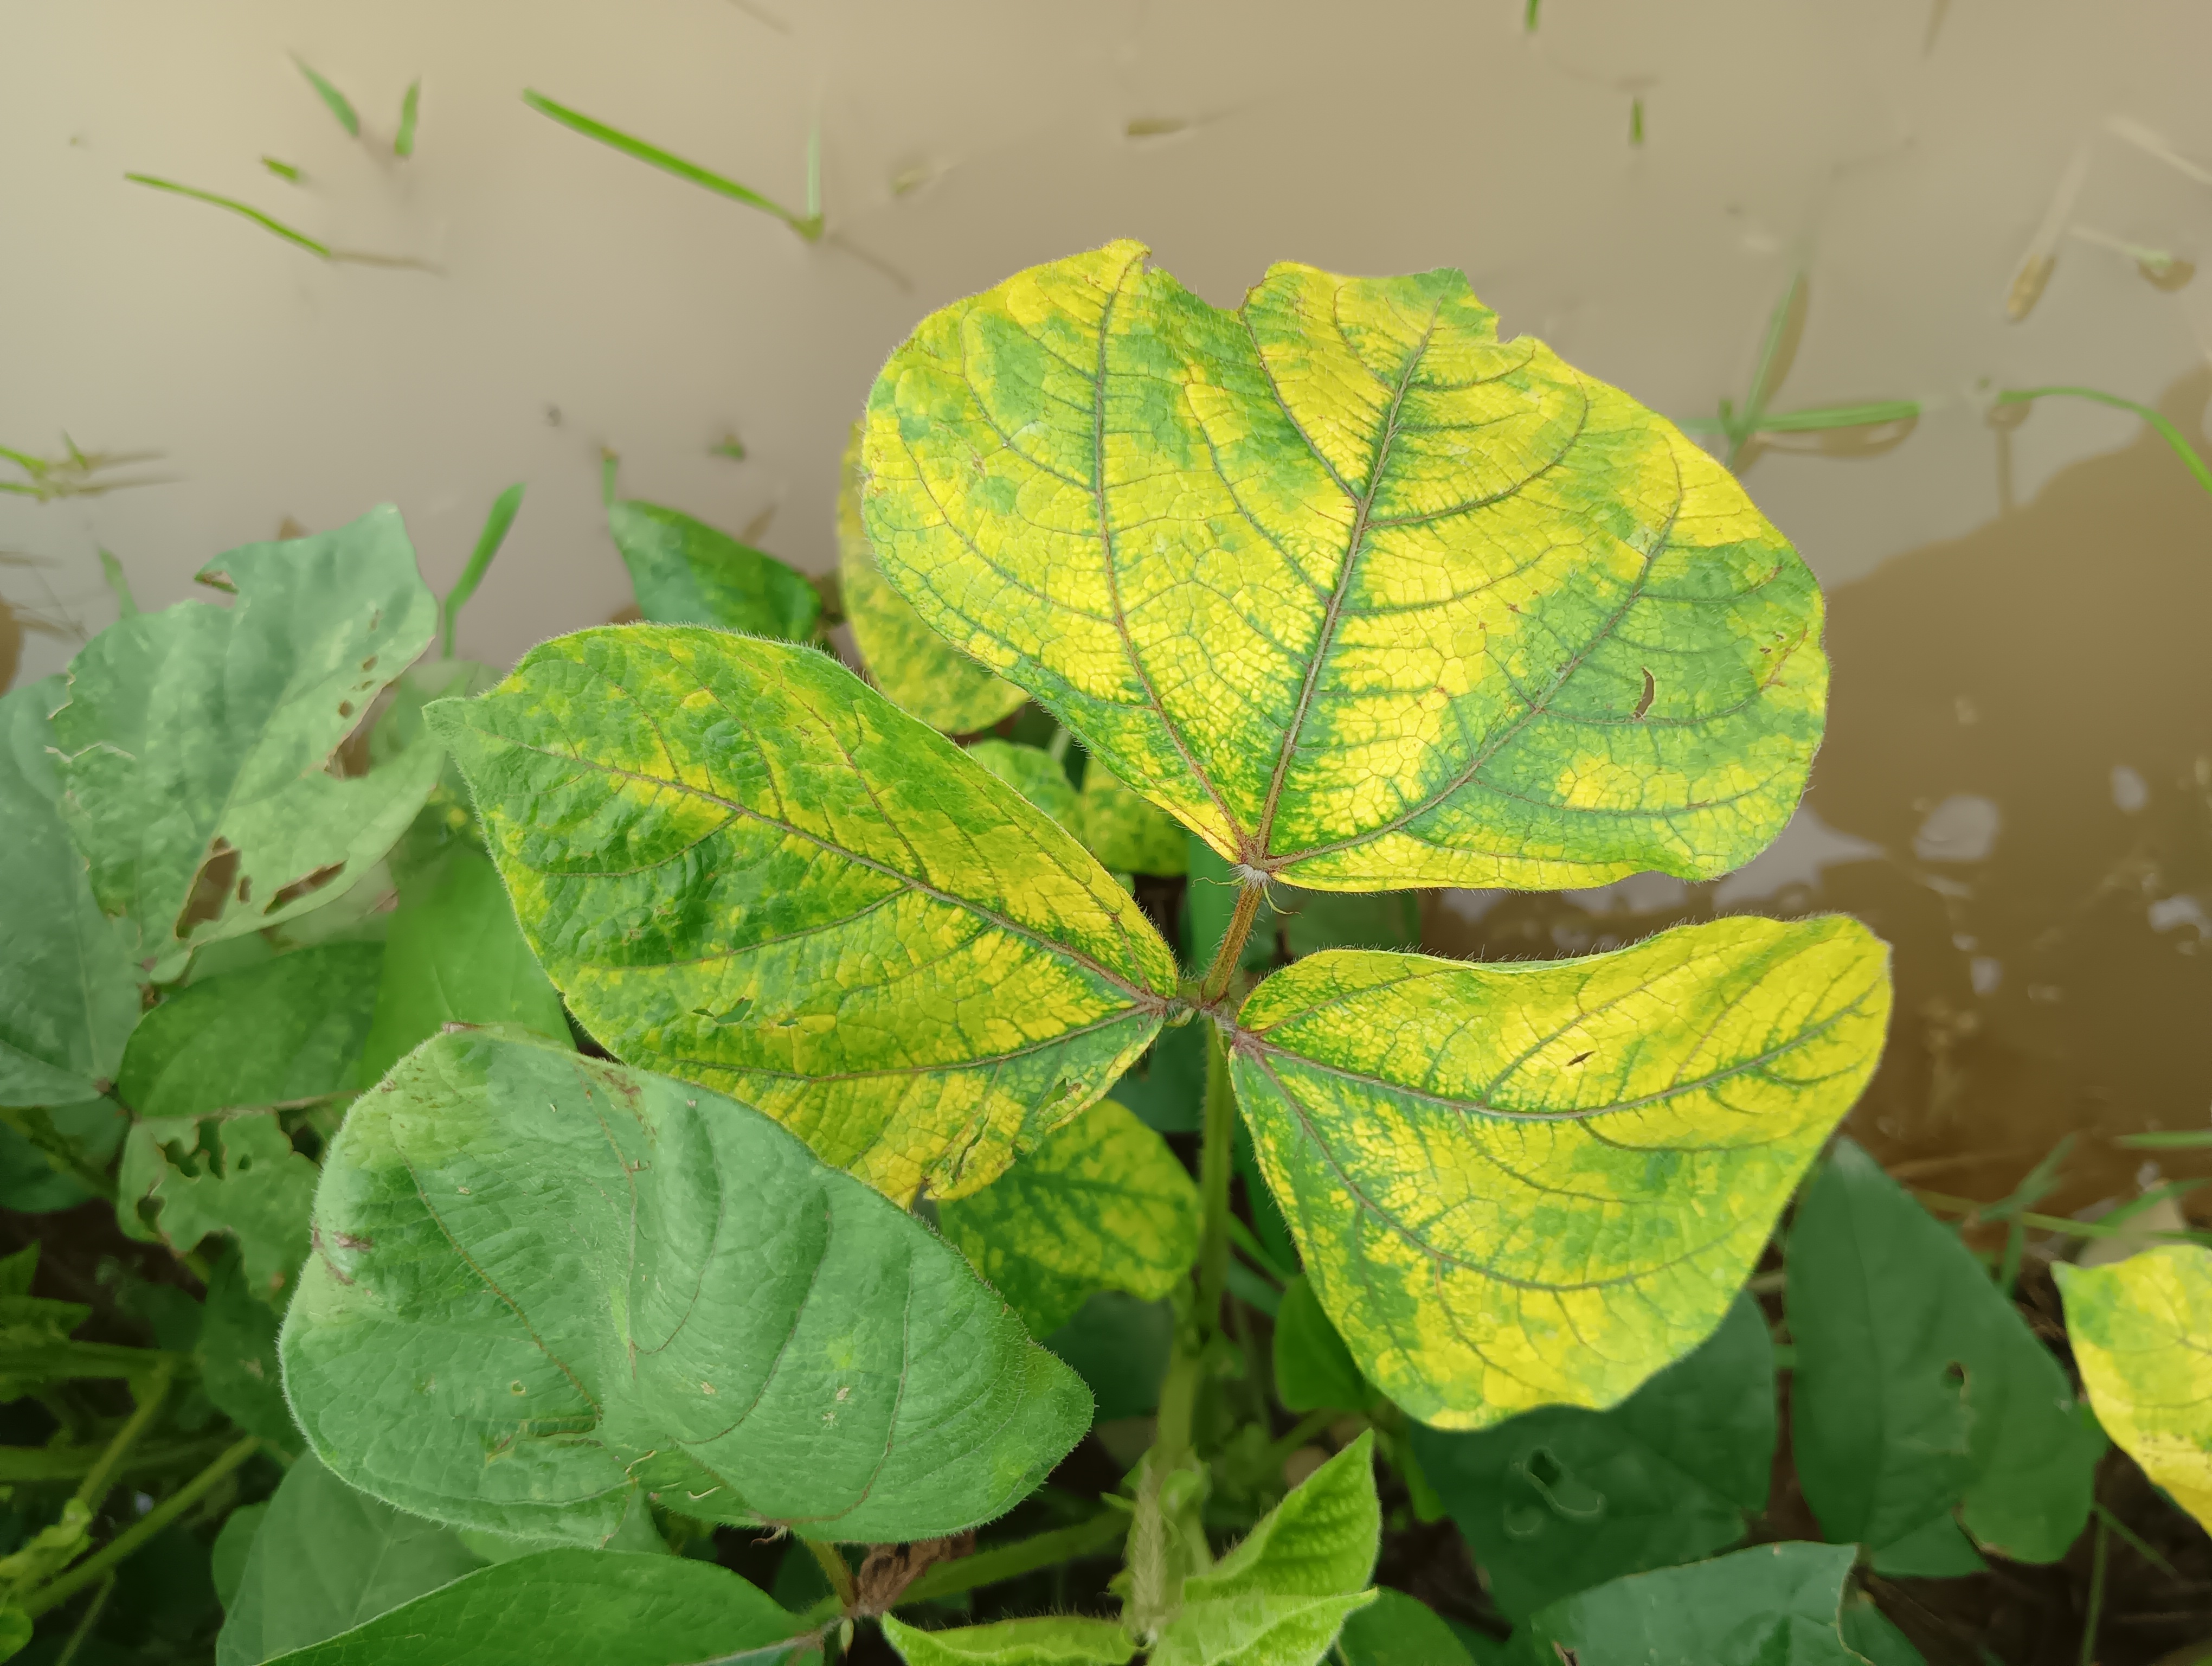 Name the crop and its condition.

mungbean, yellow mosaic
